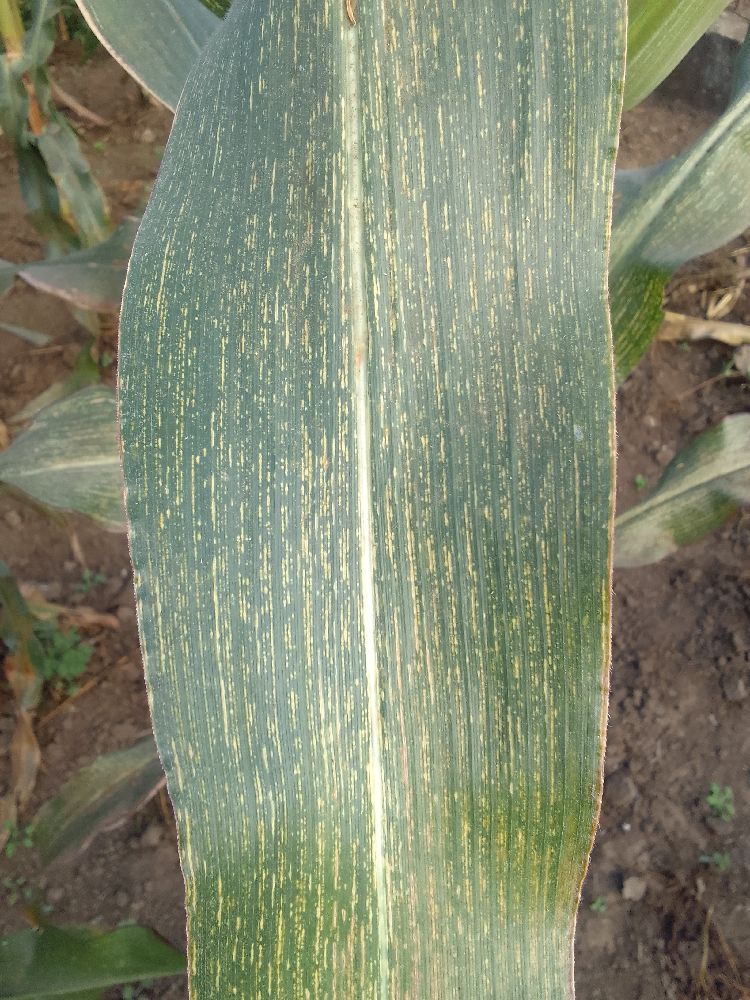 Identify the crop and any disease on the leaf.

maize, maize streak virus
